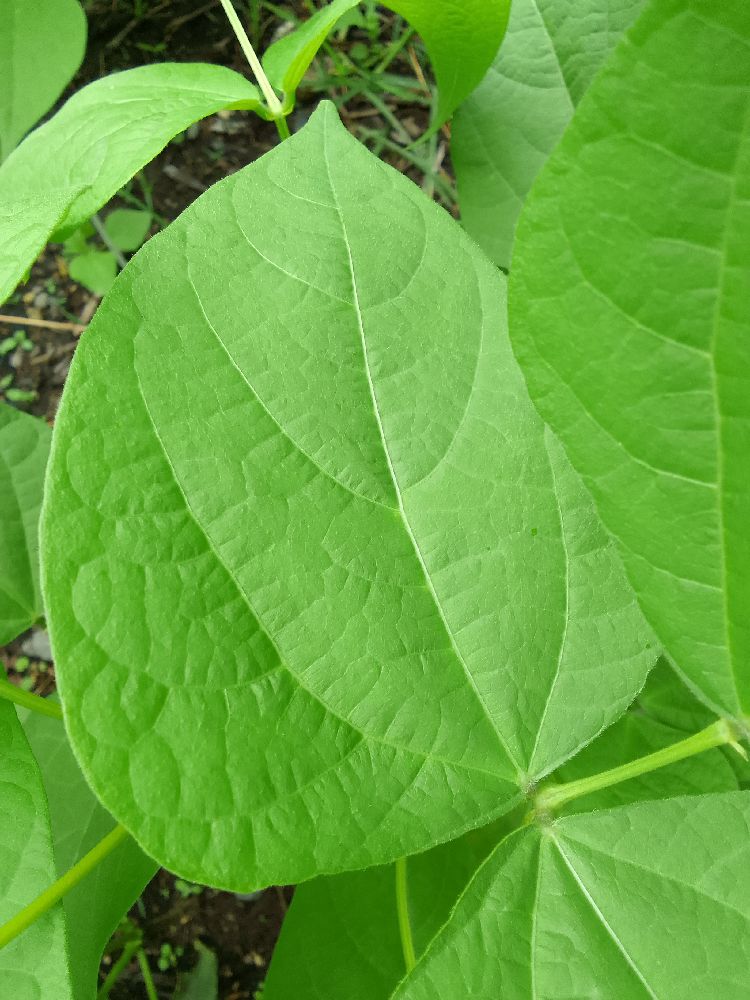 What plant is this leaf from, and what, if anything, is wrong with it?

common bean, healthy
